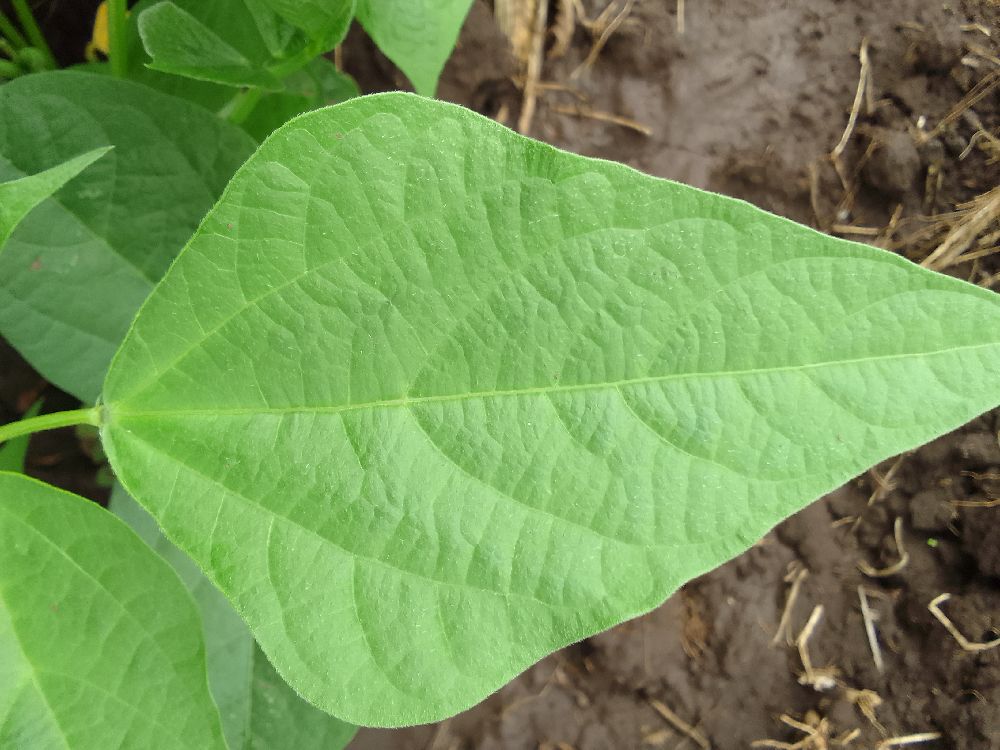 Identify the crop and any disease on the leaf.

common bean, healthy
